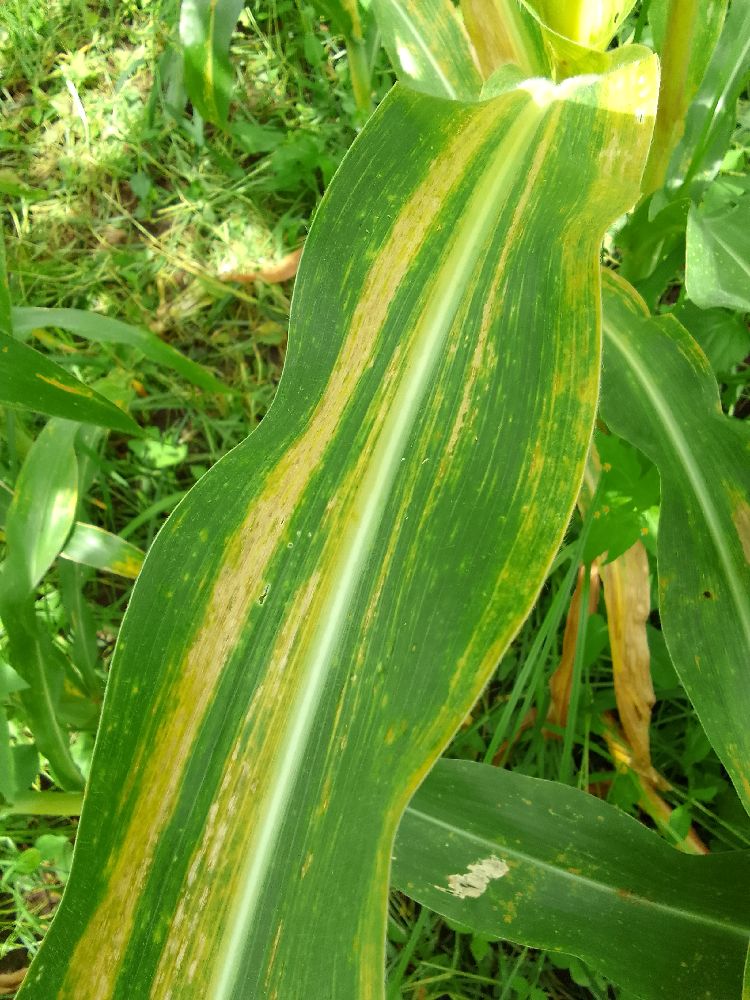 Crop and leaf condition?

maize, maize lethal necrosis
